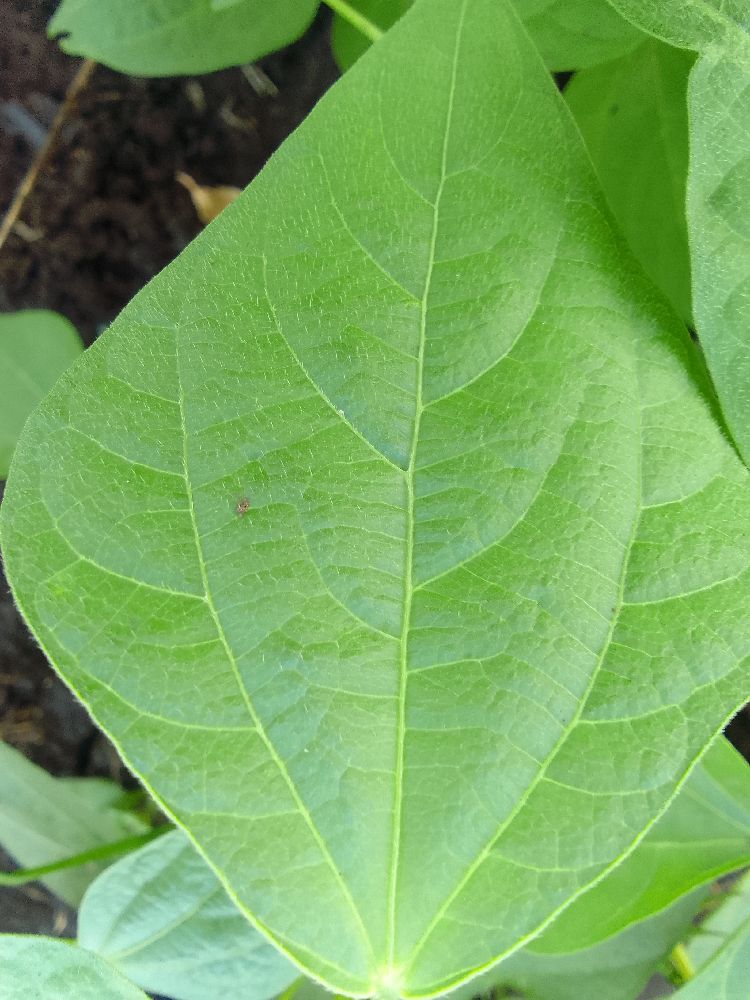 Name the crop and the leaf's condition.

common bean, healthy
